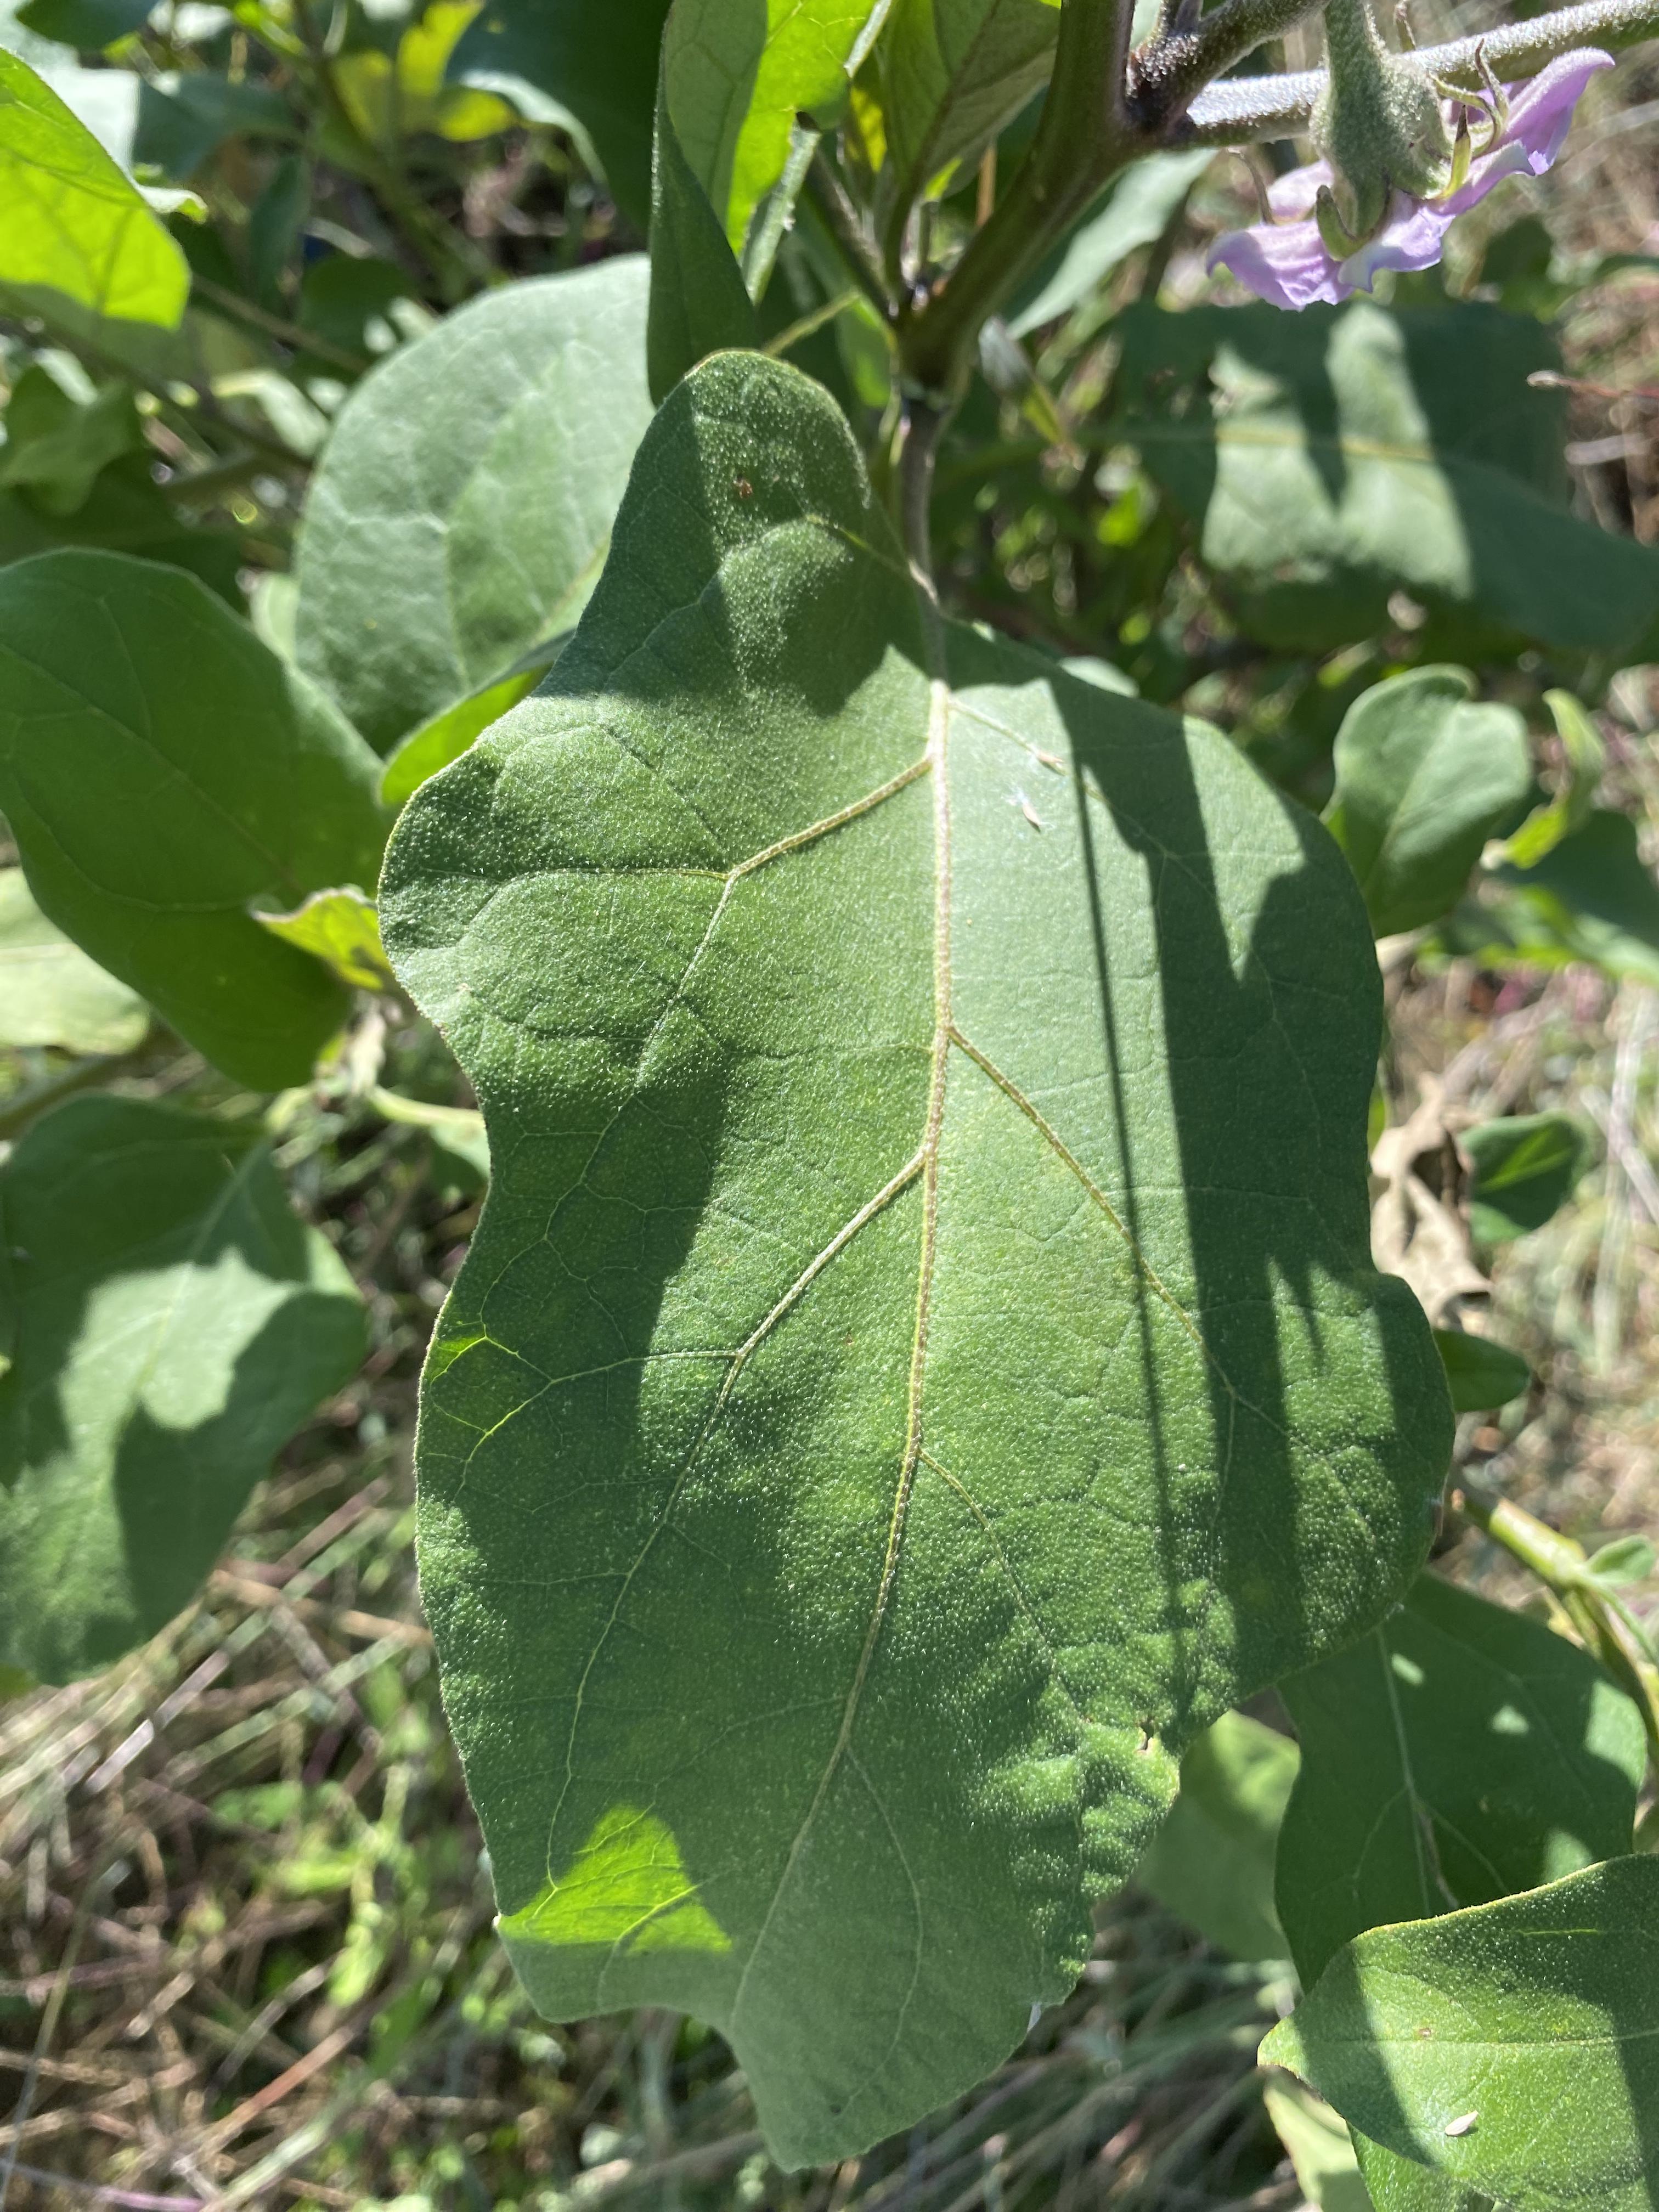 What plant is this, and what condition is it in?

aubergine, healthy
